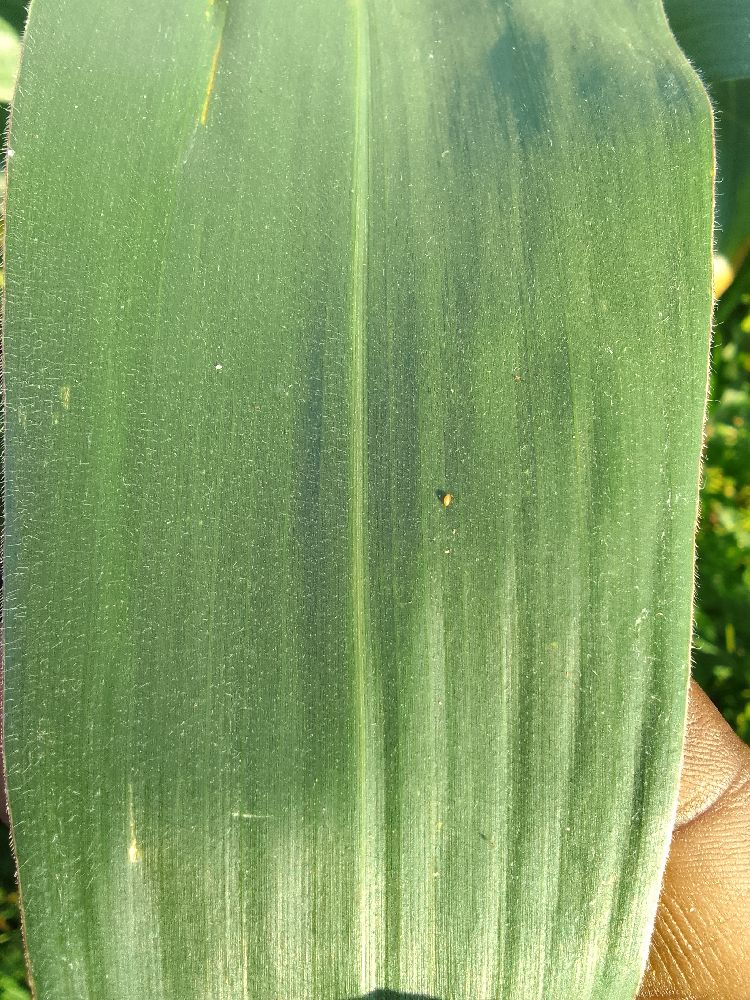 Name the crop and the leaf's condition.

maize, healthy
